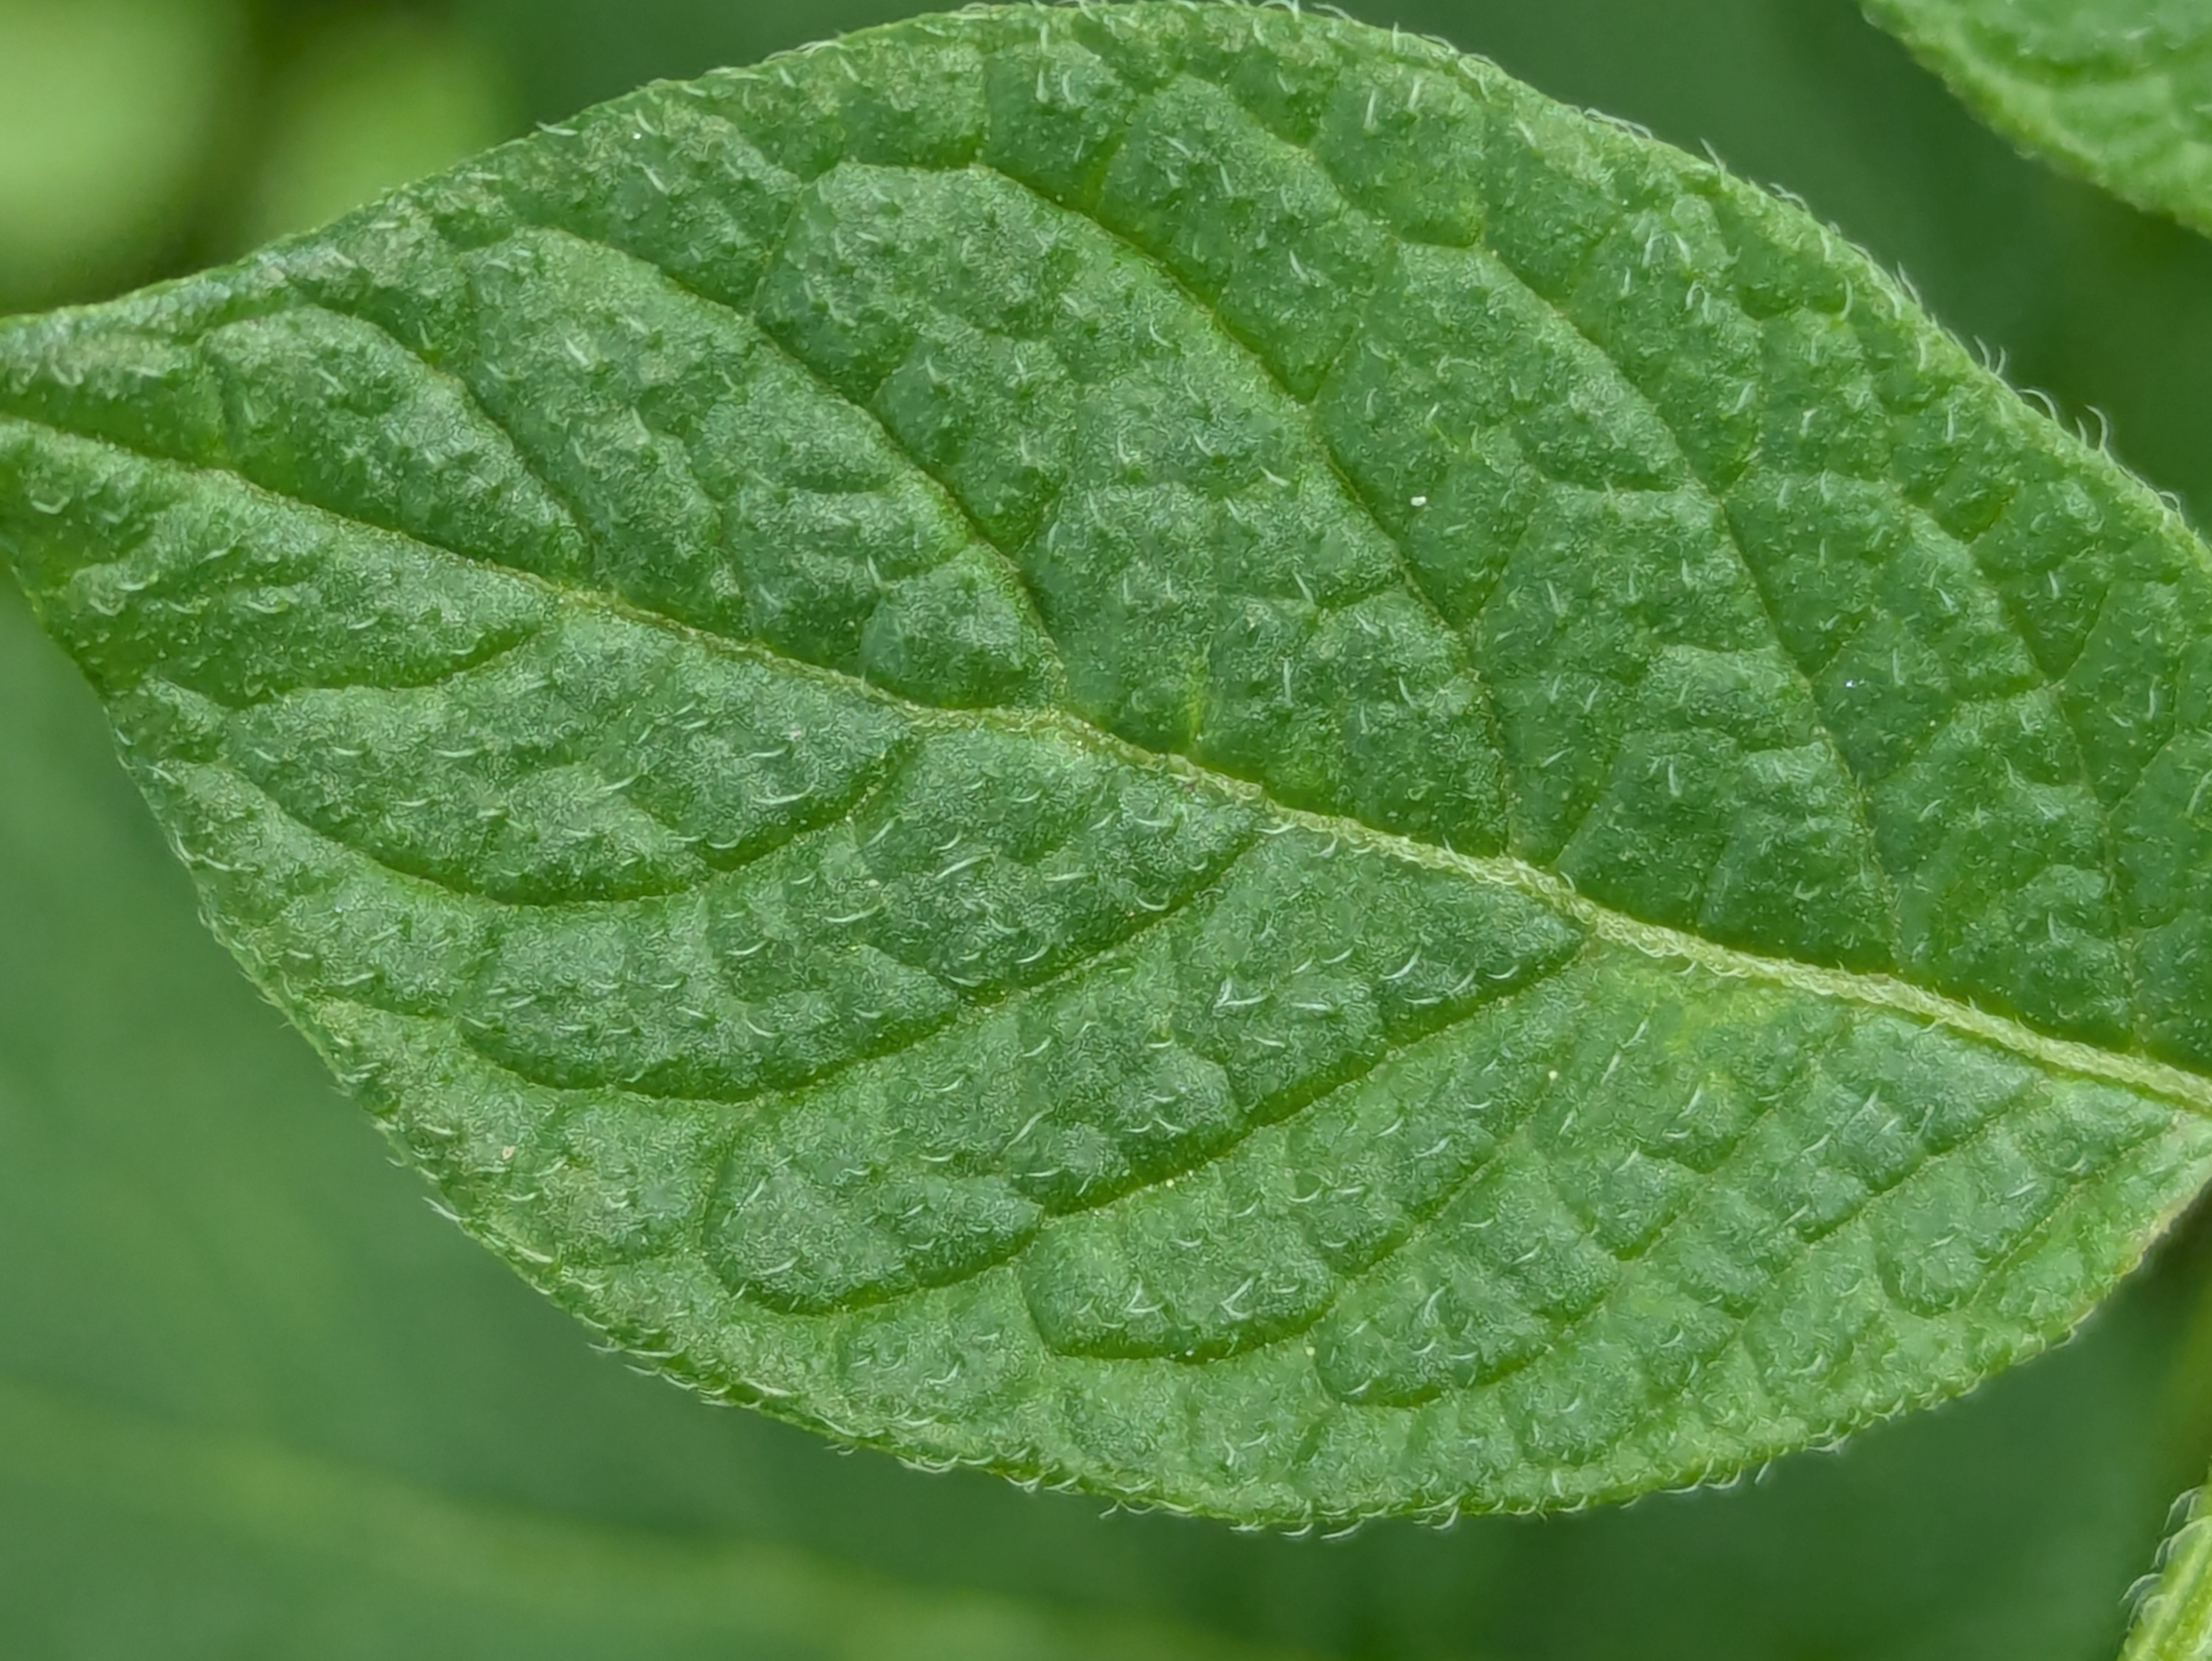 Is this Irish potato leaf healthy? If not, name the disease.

healthy
